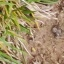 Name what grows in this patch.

grass
